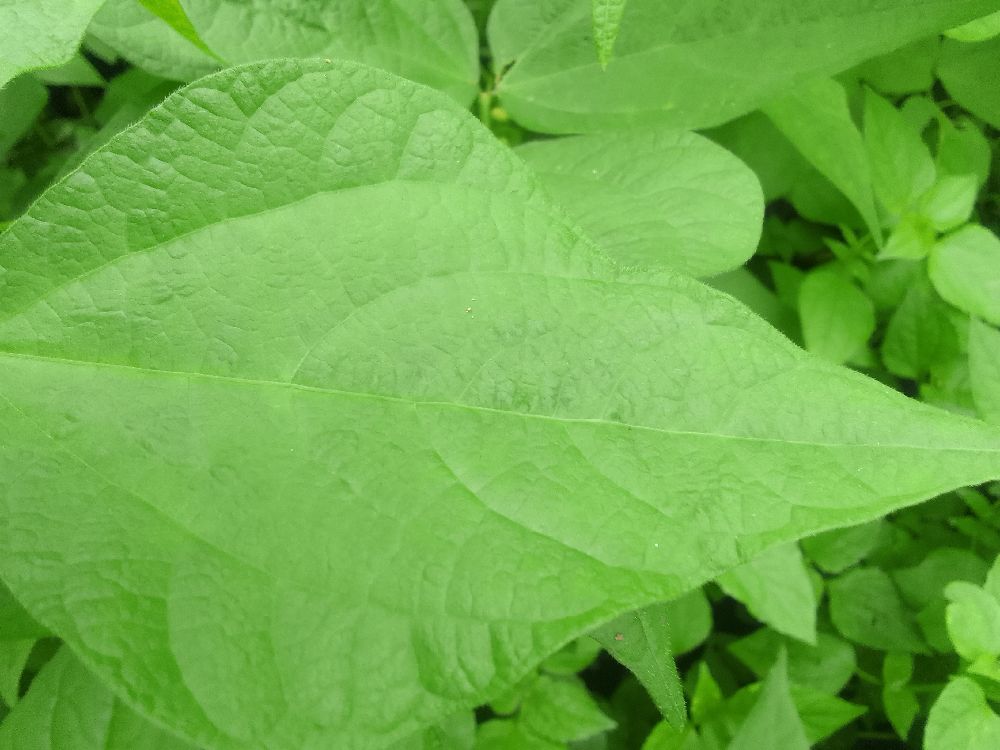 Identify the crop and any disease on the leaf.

common bean, healthy
